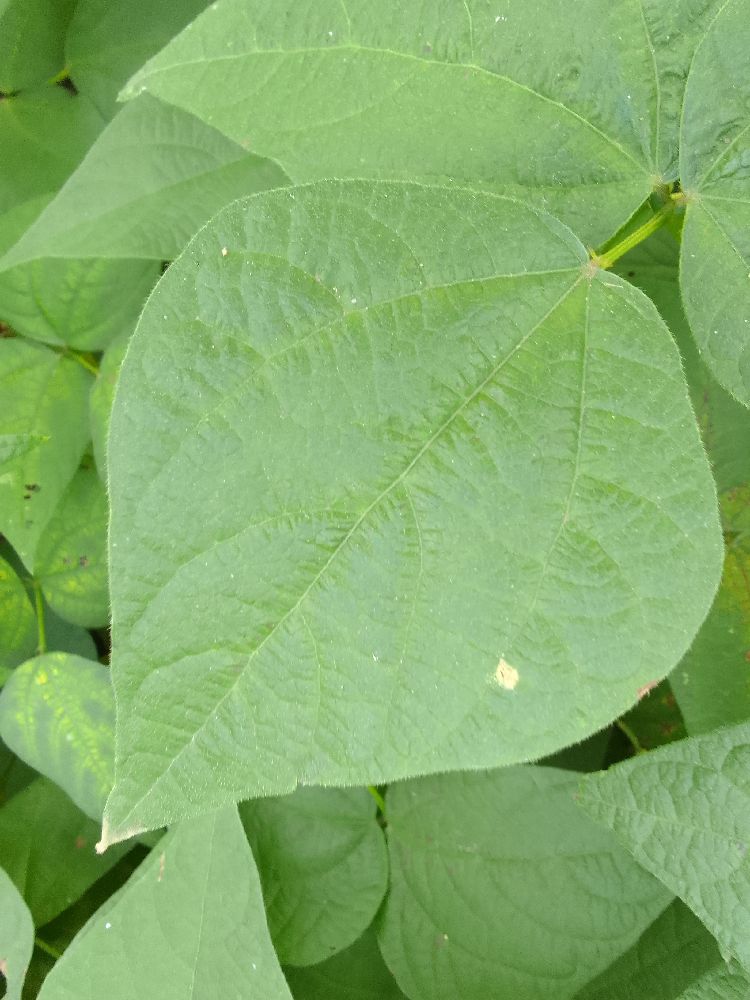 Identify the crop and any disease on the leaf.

common bean, healthy
